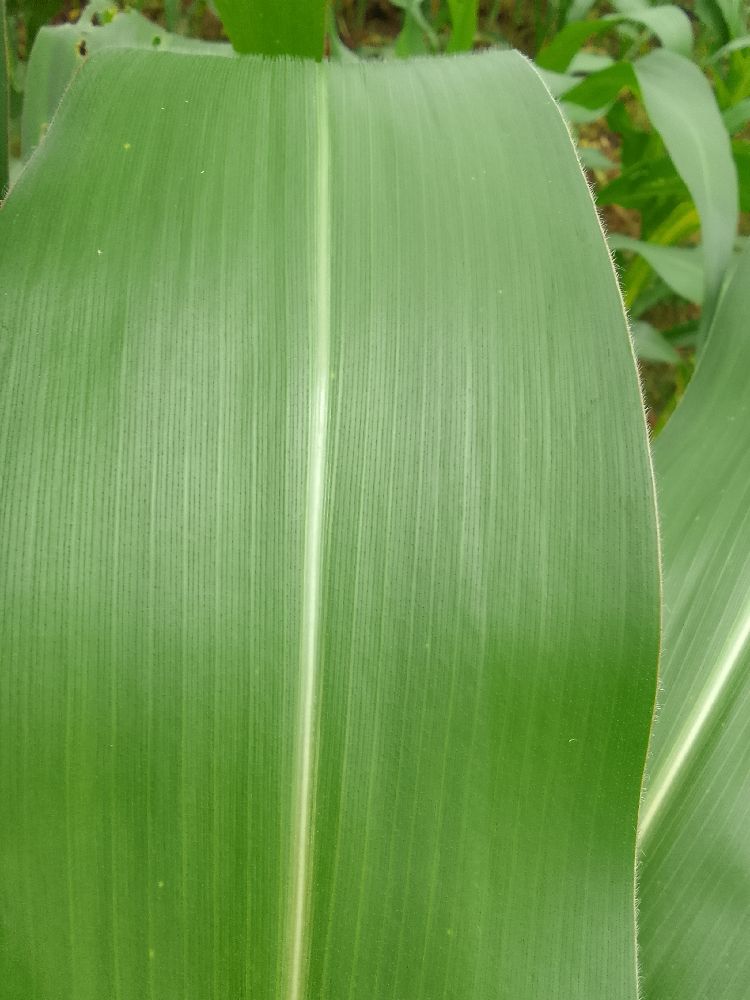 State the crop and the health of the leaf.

maize, healthy
